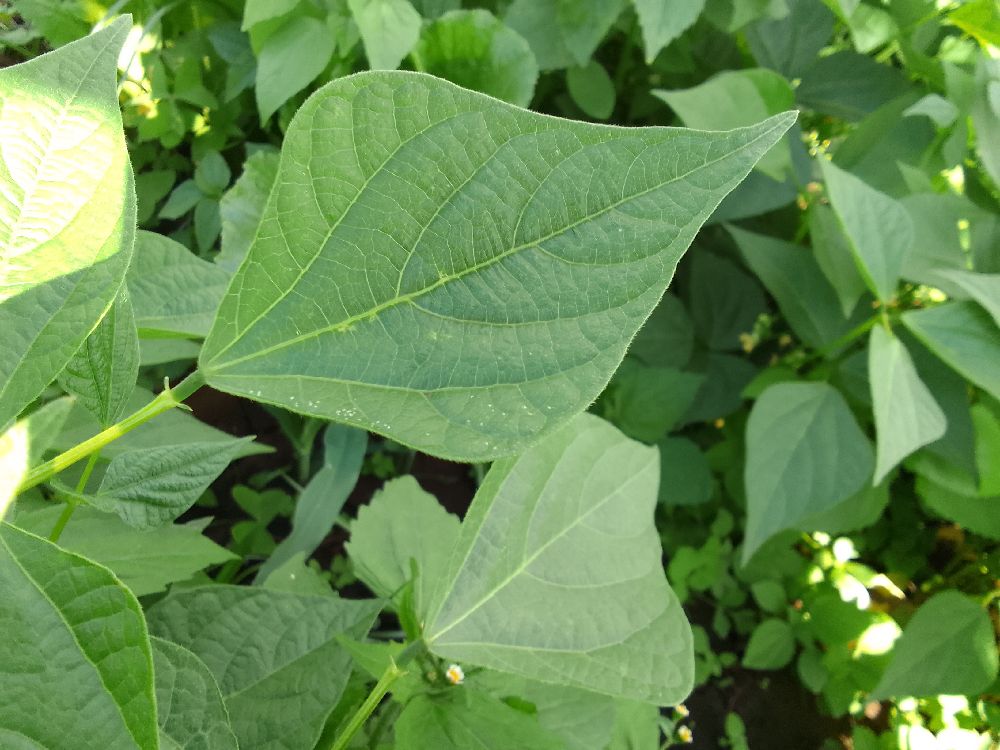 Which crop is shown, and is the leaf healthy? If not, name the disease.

common bean, healthy
